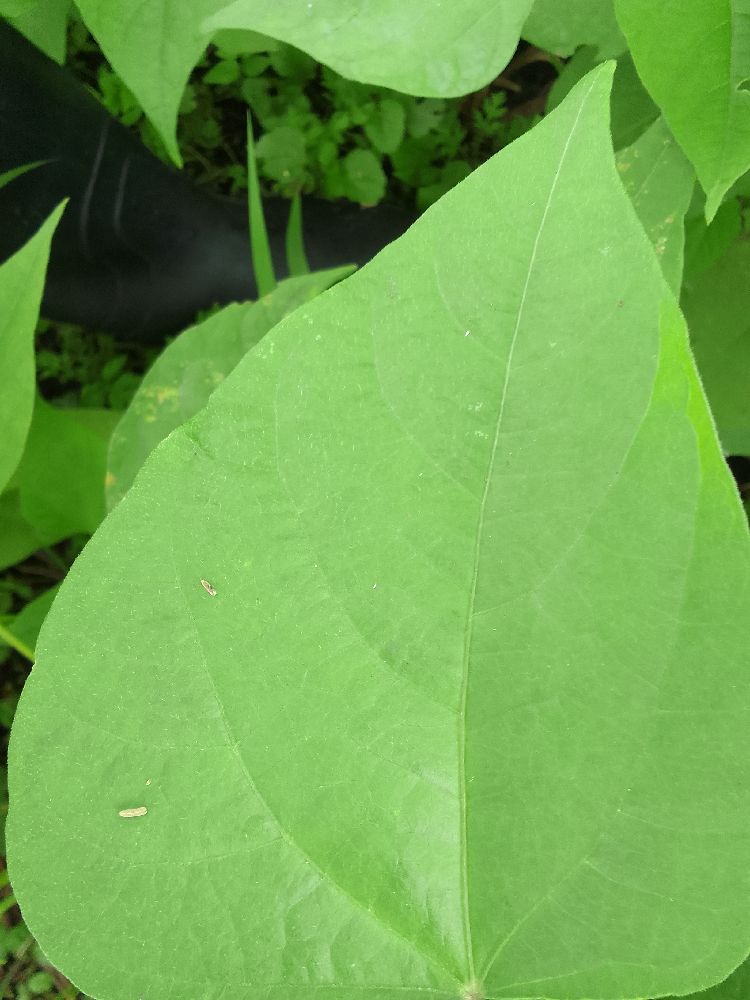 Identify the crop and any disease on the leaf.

common bean, healthy
